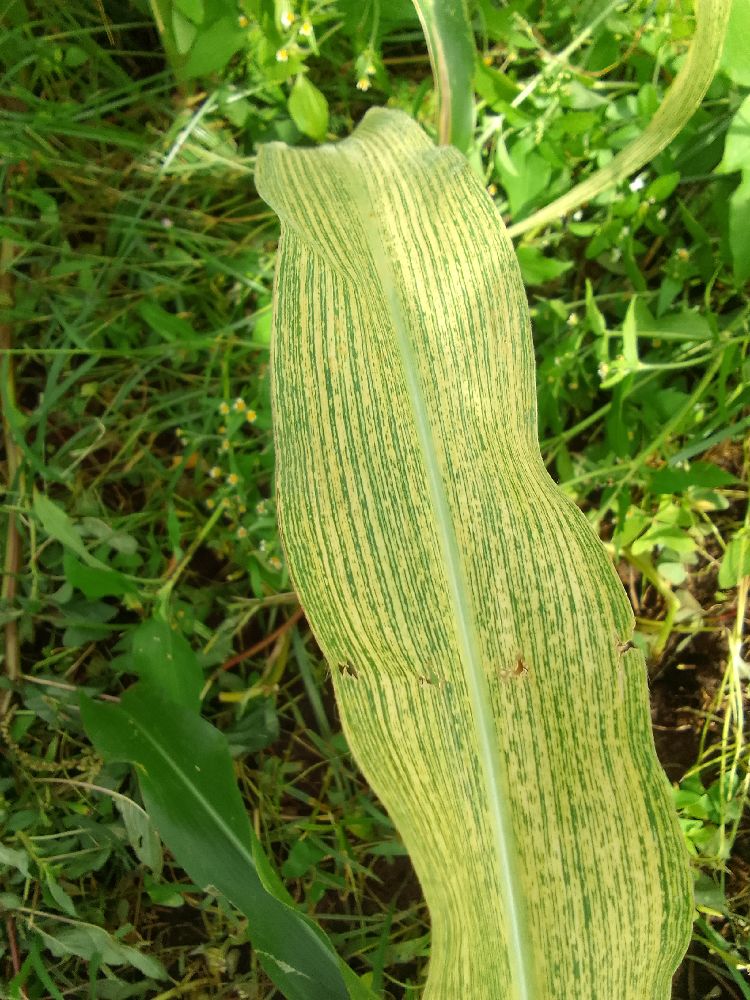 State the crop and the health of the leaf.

maize, maize streak virus
